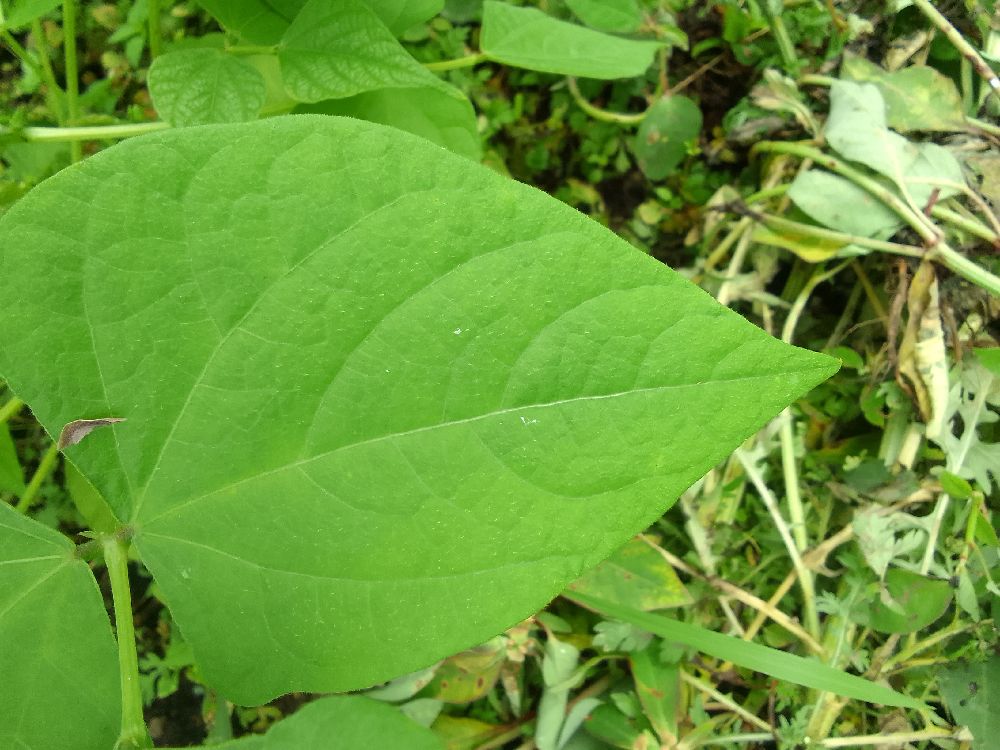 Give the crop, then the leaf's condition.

common bean, healthy
